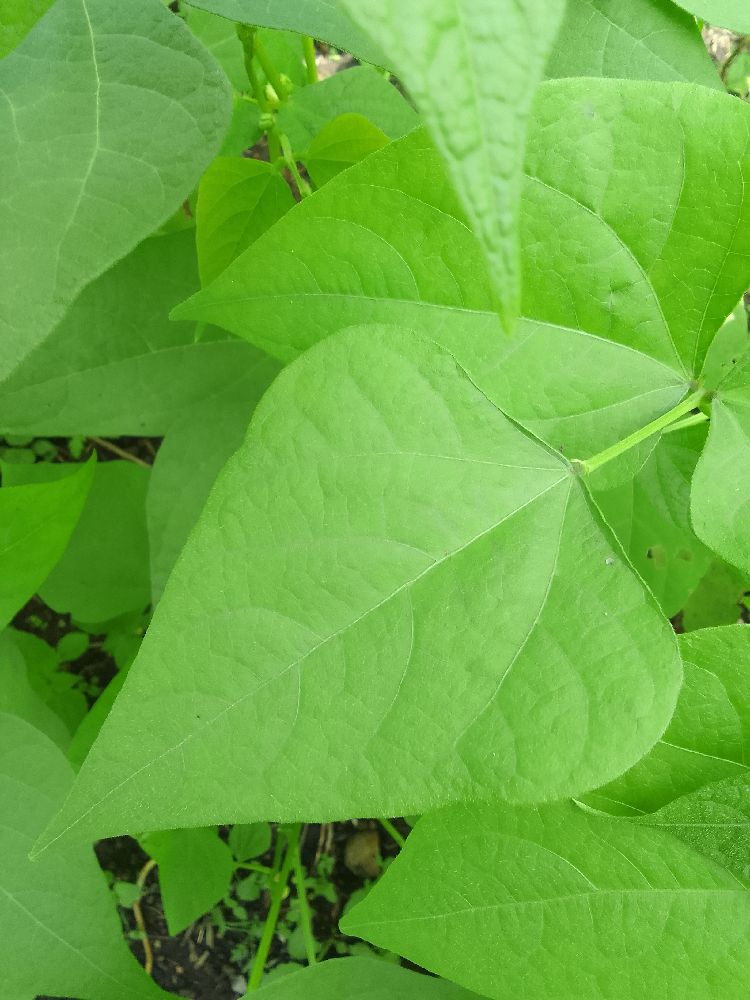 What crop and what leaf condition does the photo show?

common bean, healthy
